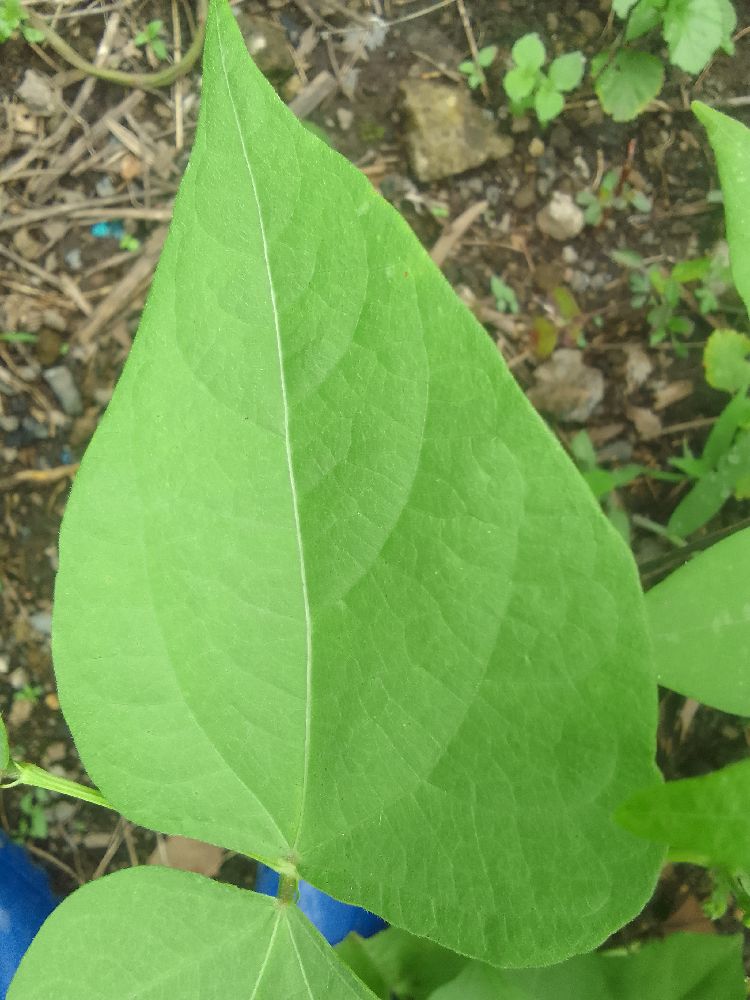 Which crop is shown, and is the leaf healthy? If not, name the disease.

common bean, healthy
